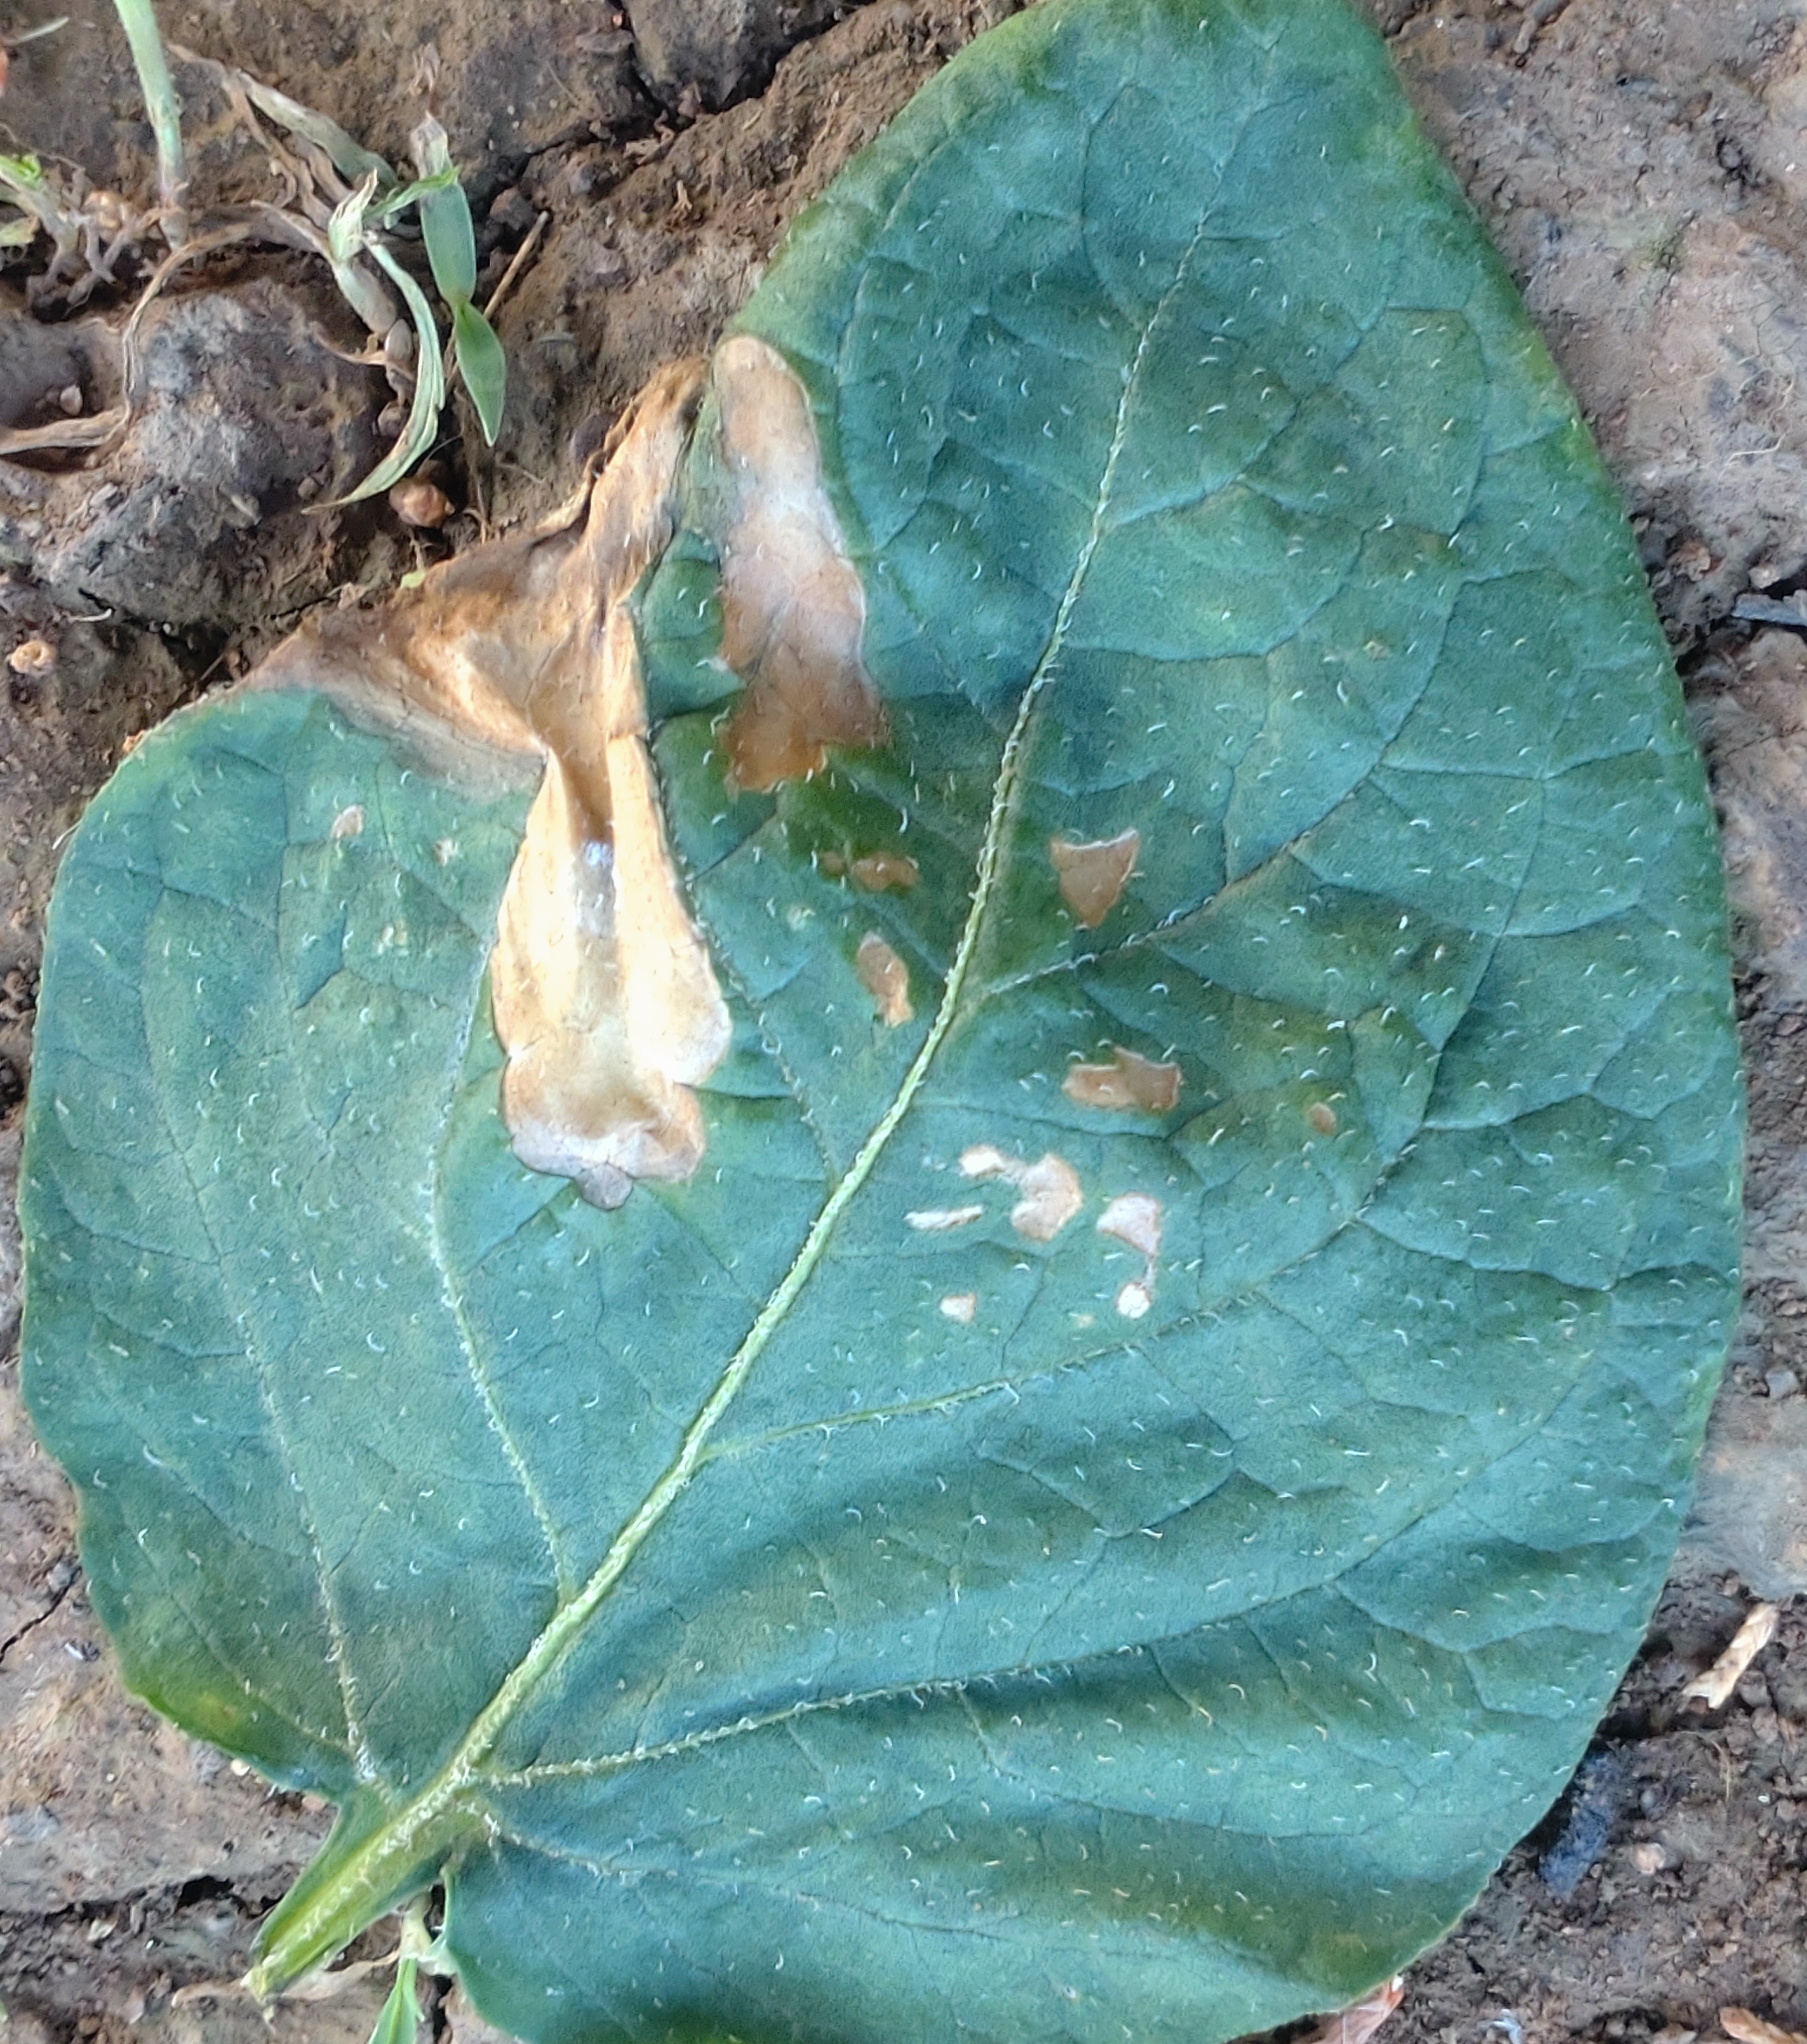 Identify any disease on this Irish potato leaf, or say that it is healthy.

early blight
